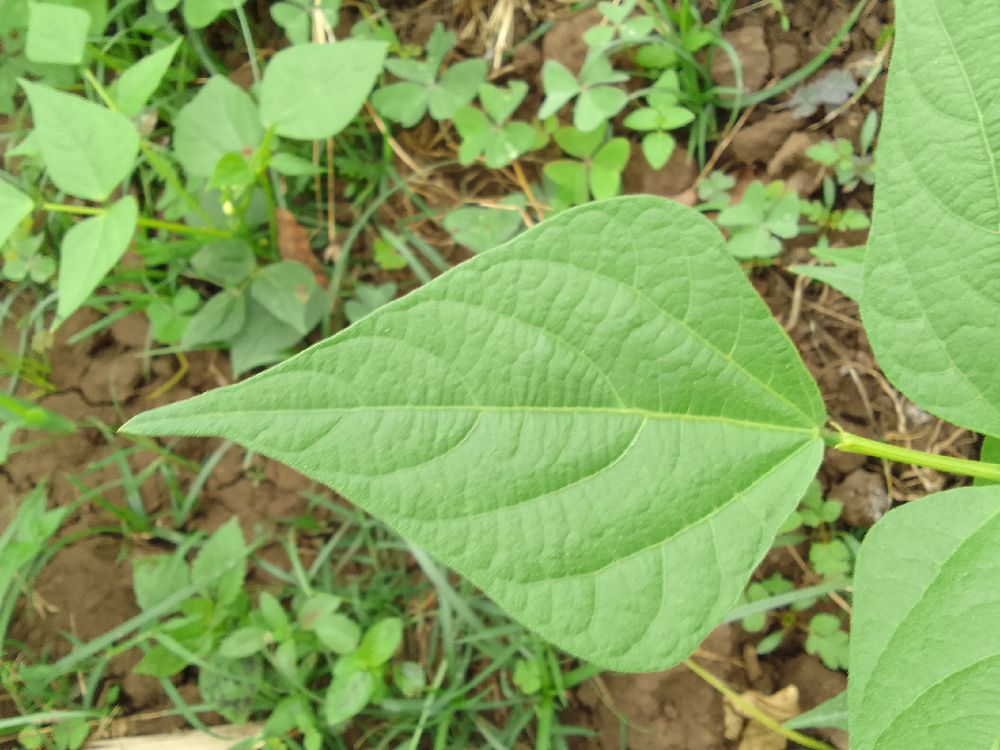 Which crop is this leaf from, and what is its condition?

common bean, healthy
